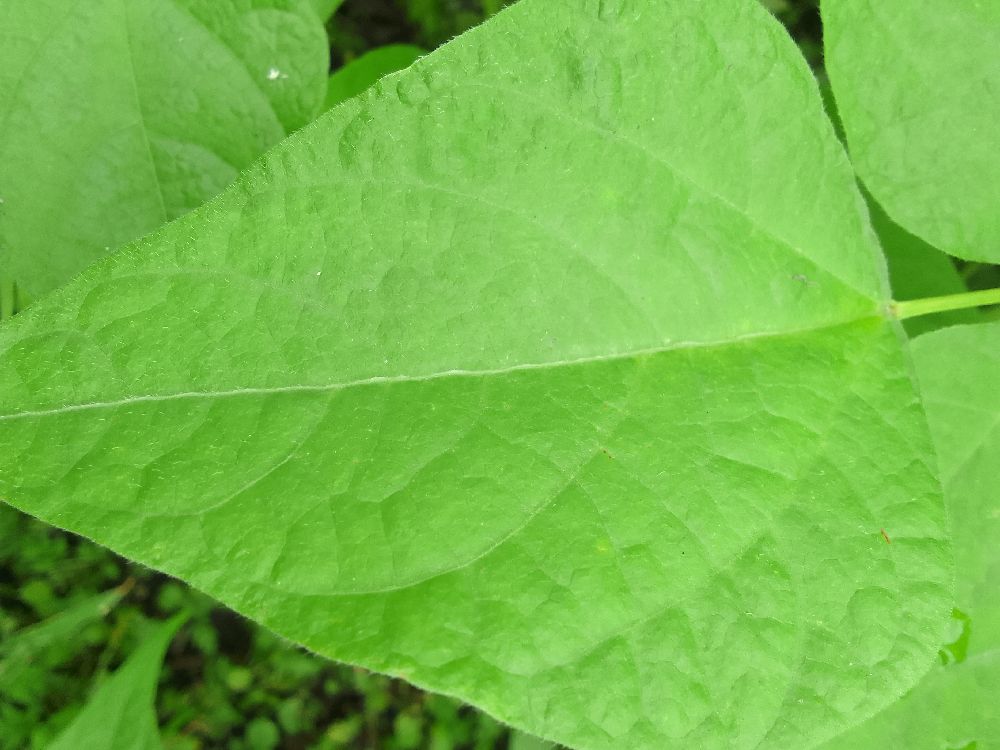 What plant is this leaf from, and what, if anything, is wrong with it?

common bean, healthy
